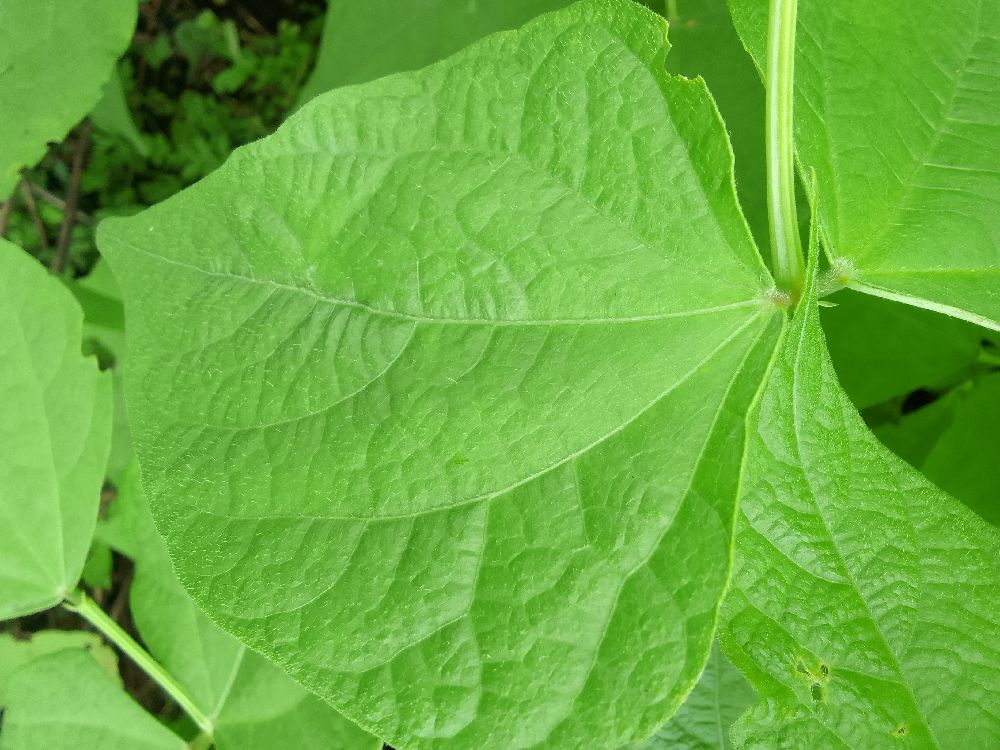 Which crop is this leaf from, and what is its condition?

common bean, healthy
